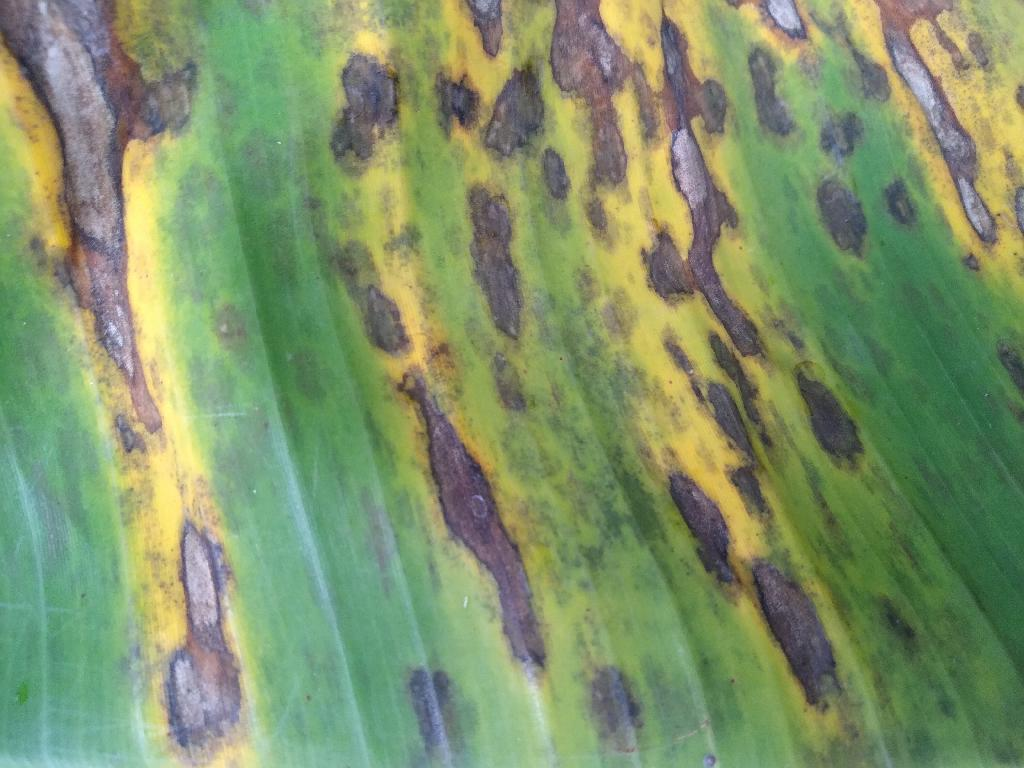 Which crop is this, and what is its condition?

banana, black sigatoka
